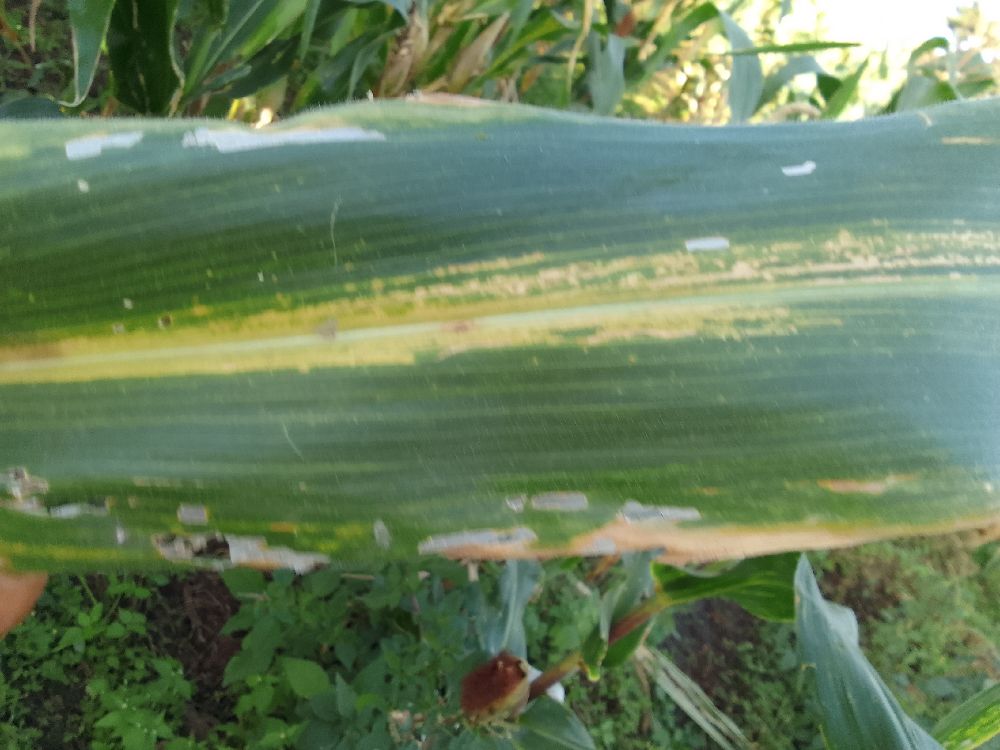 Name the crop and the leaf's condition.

maize, maize lethal necrosis
